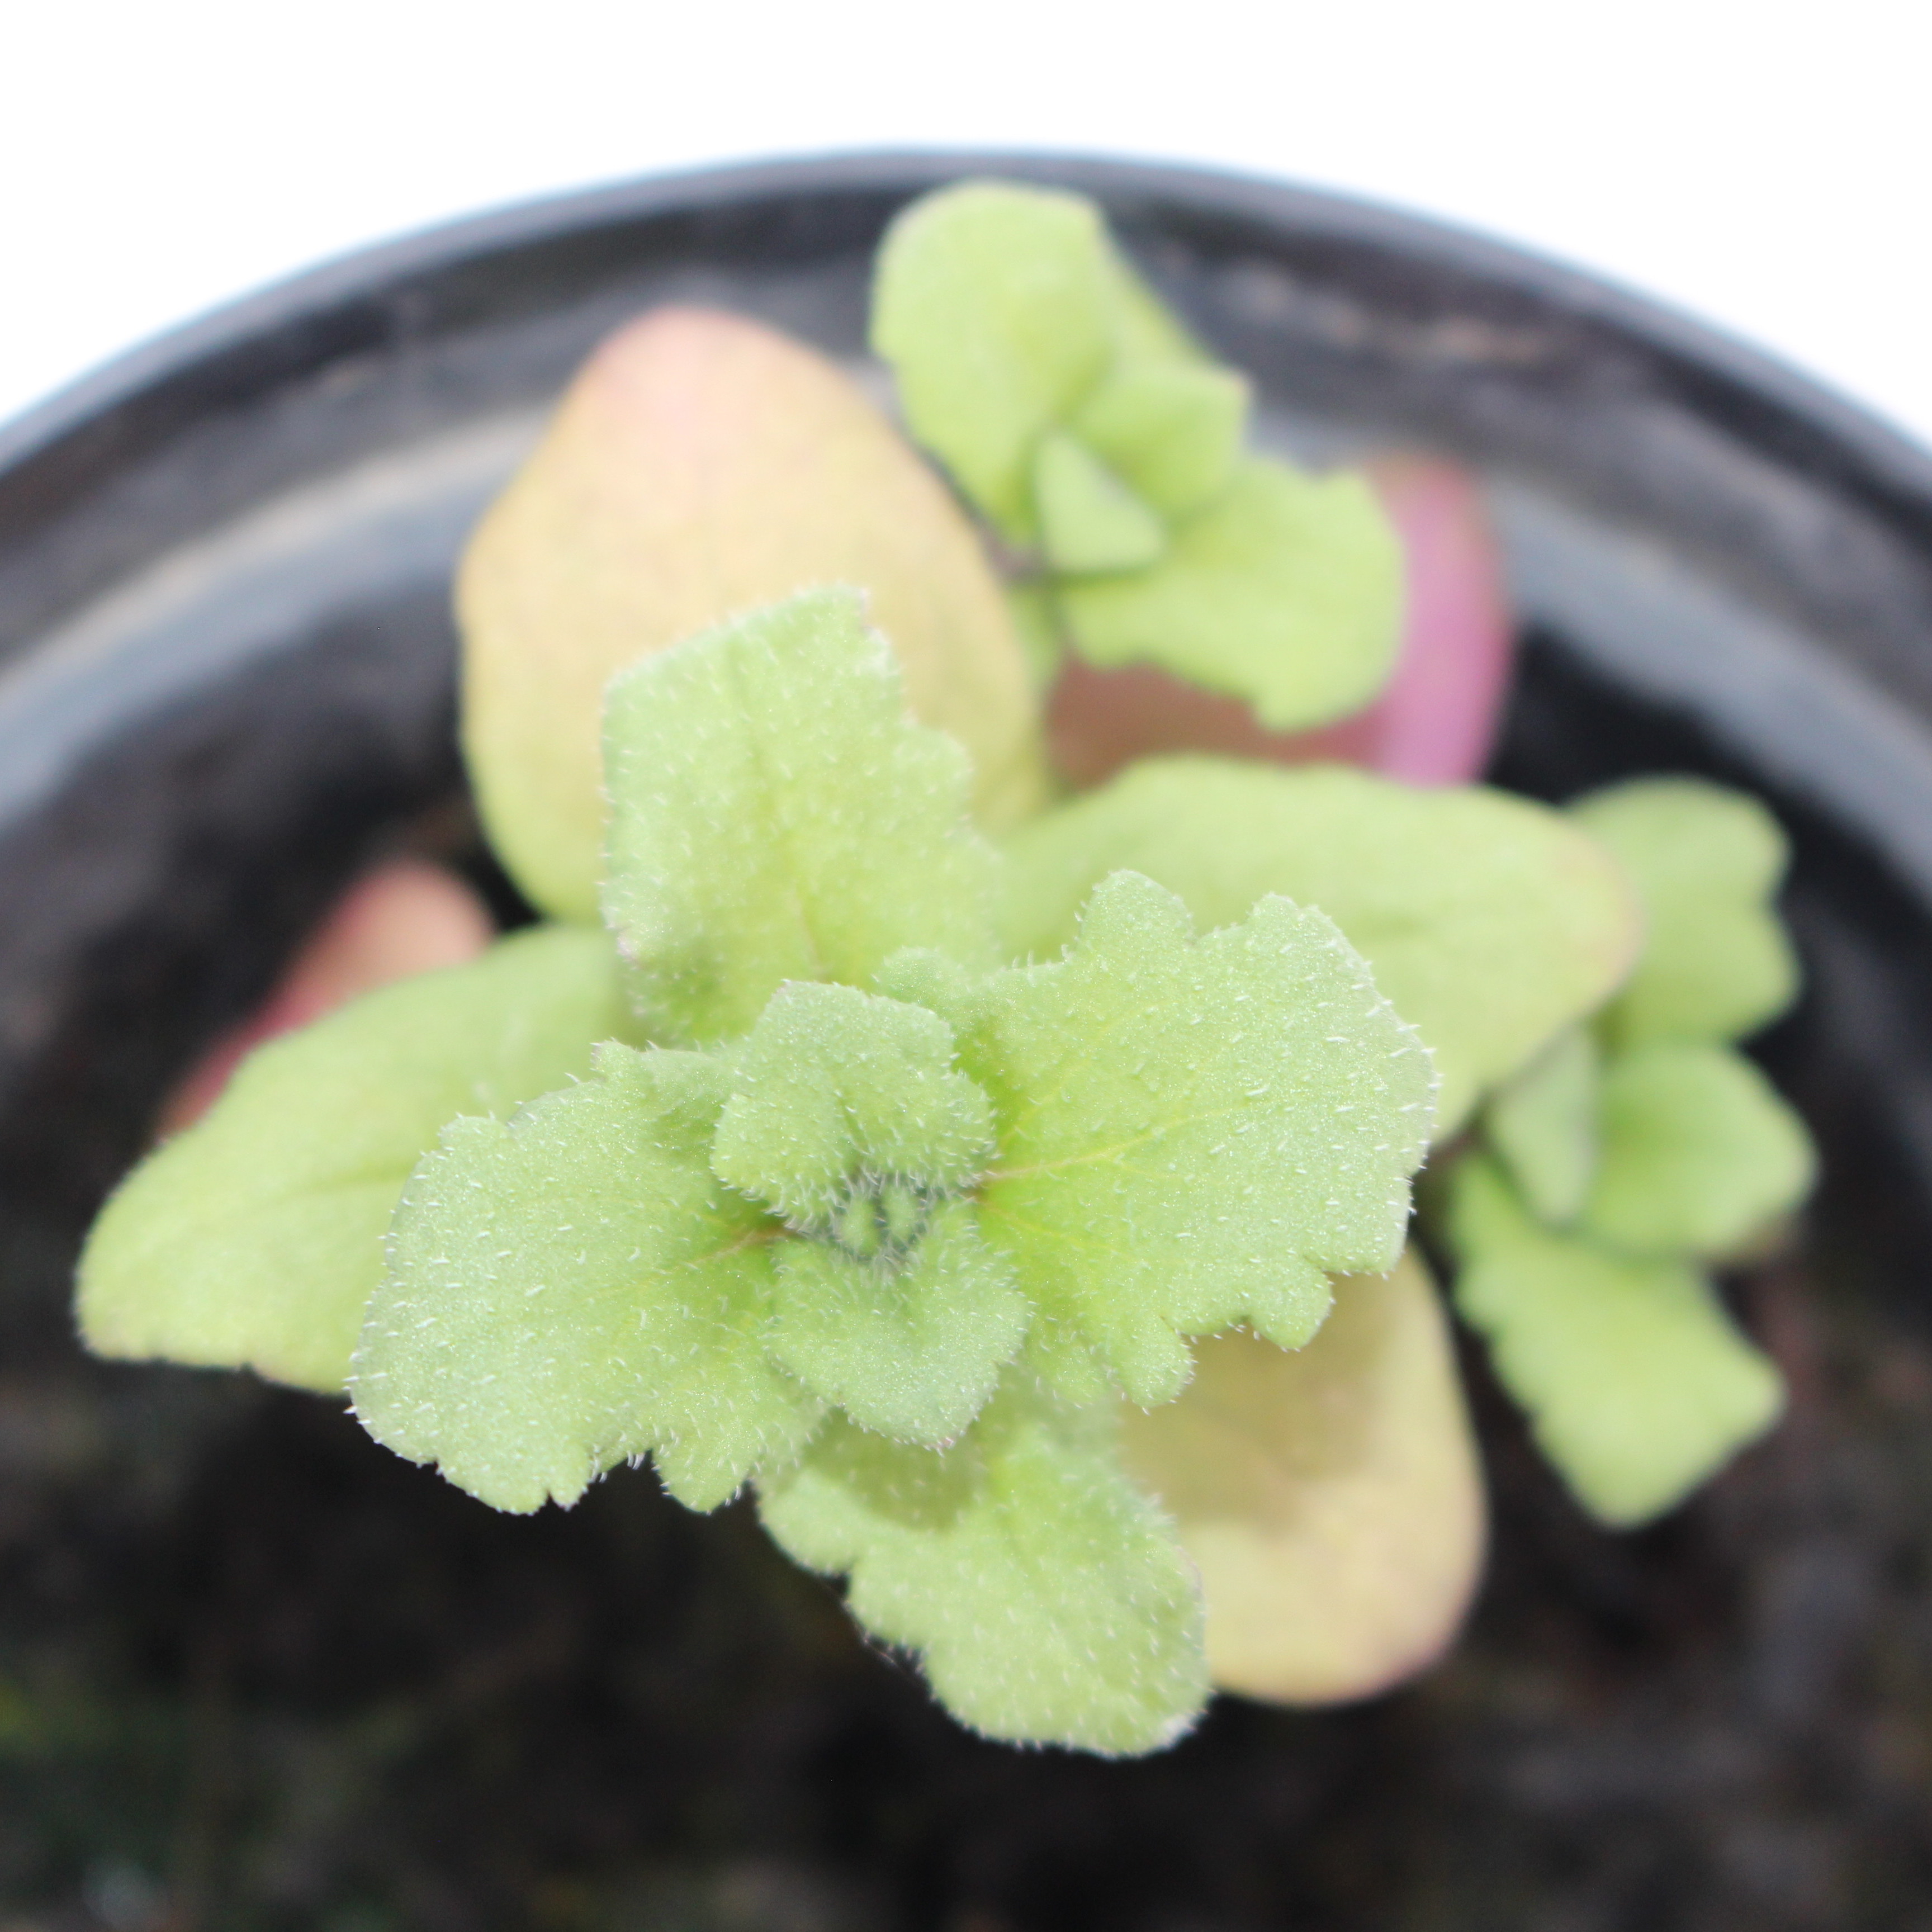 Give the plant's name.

Veronica persica
